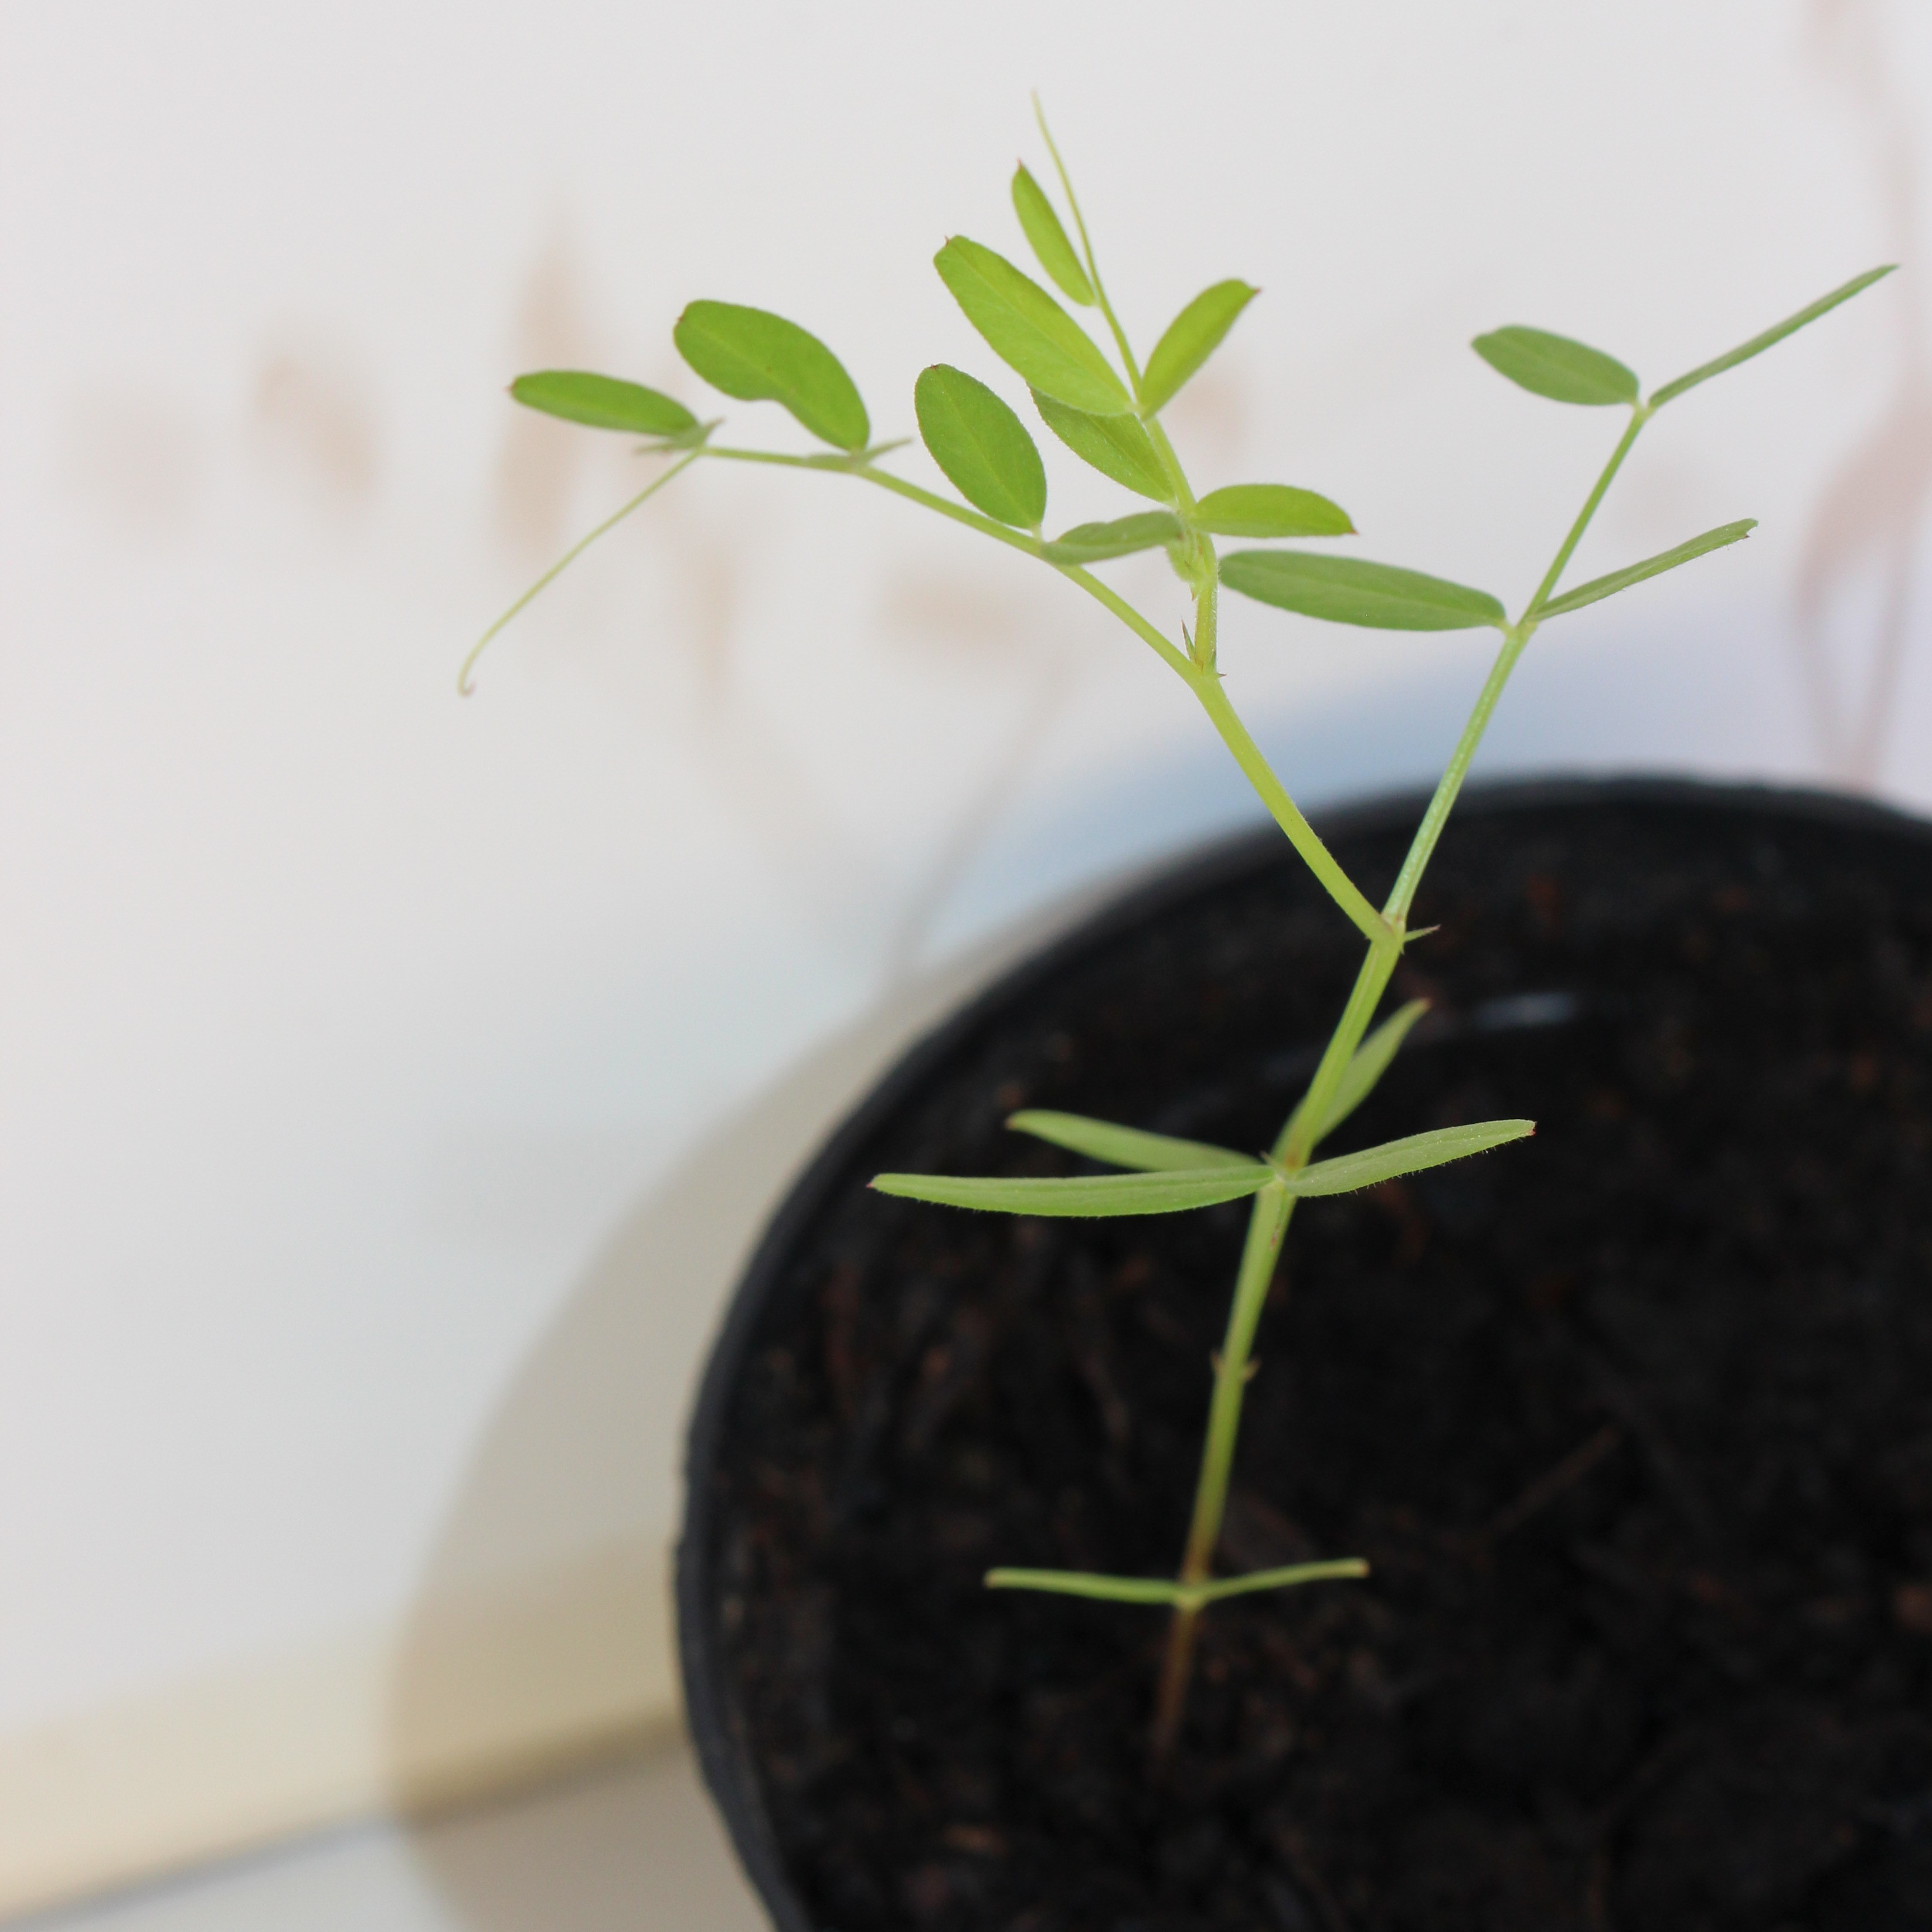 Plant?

Vicia sativa
